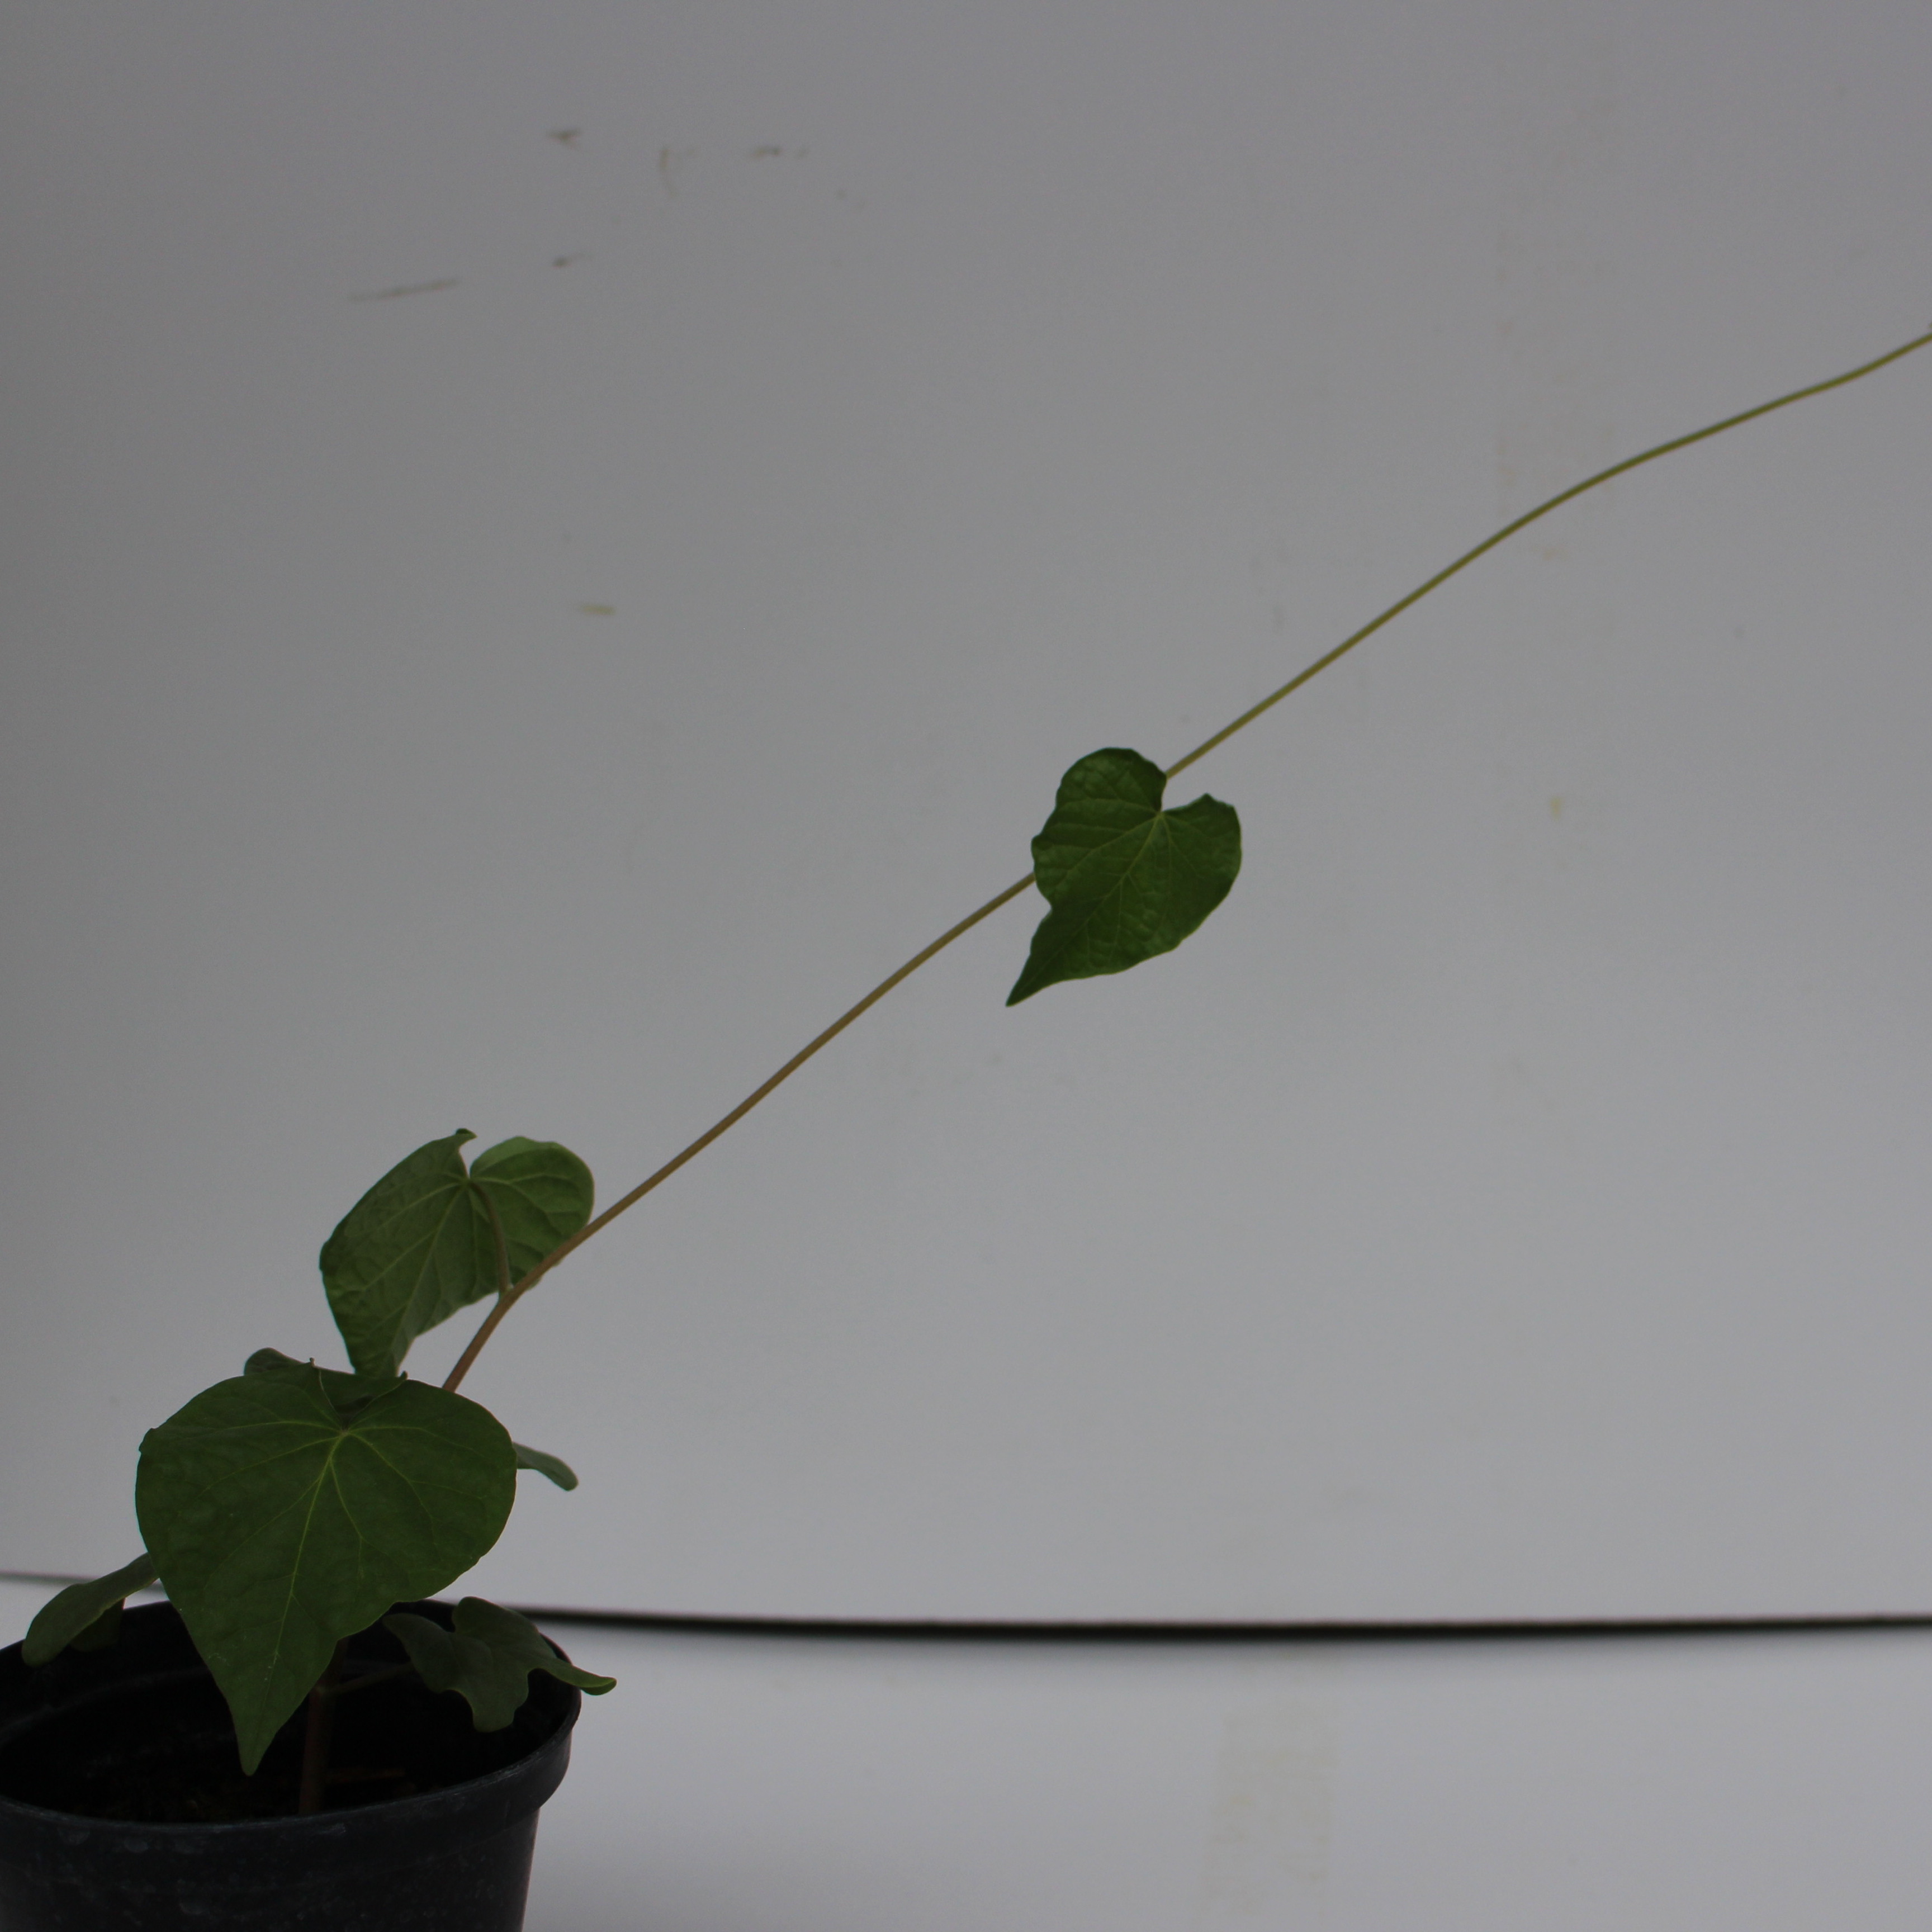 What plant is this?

Convolvulus arvensis
